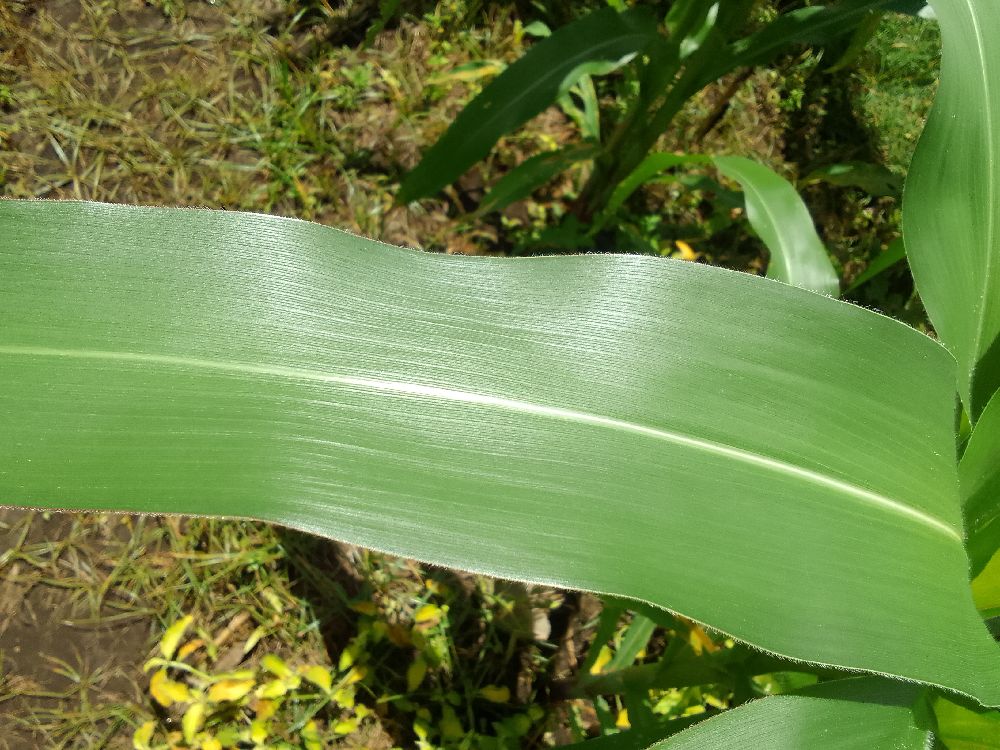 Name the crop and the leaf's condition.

maize, healthy
